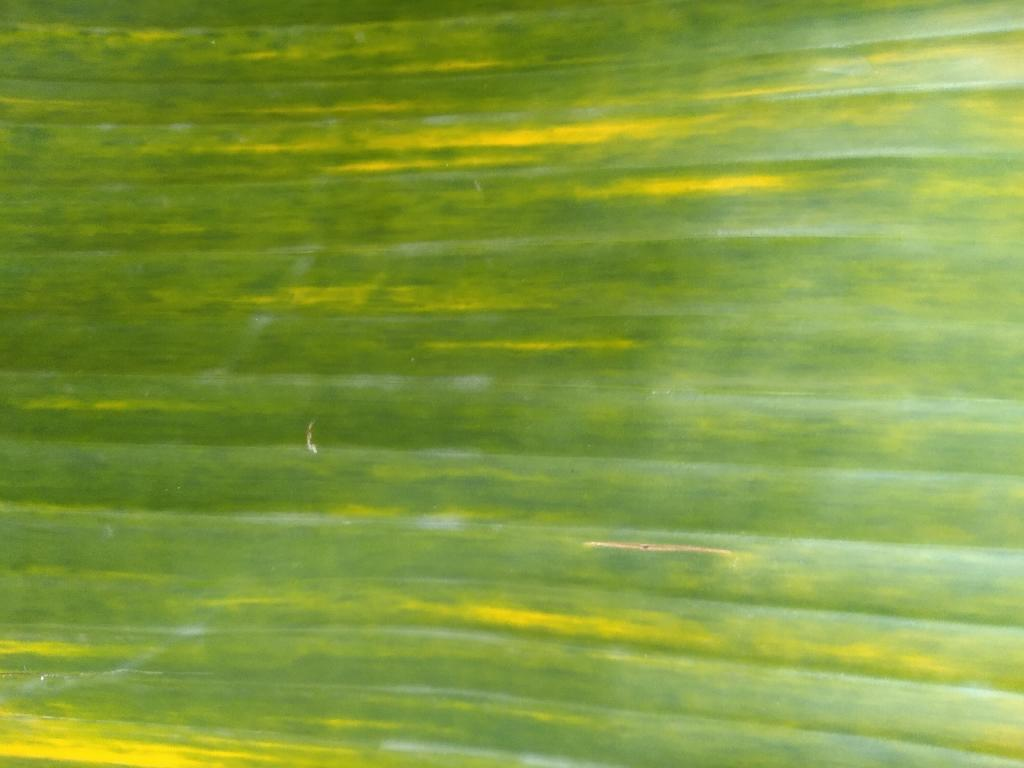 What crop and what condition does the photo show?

banana, fusarium wilt race 1
